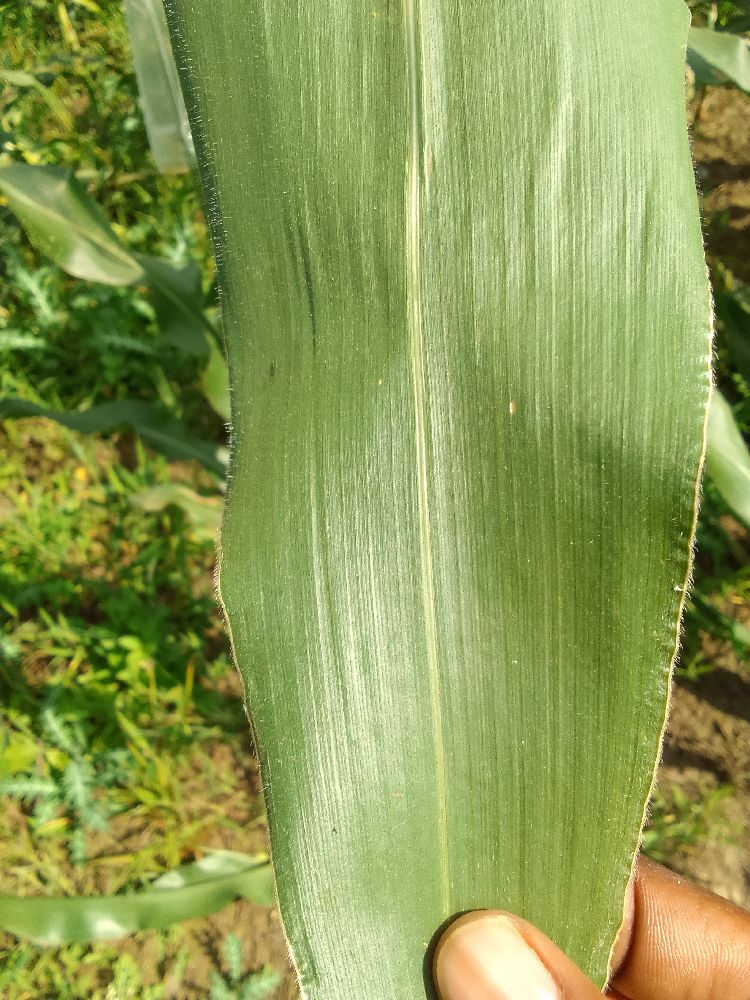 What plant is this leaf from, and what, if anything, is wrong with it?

maize, healthy
